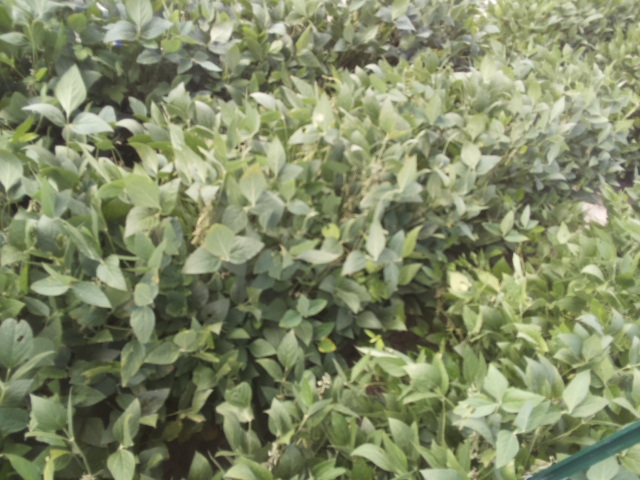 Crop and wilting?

soybean, leaflets folding inward at secondary pulvinus with no turgor loss in leaflets or petioles
